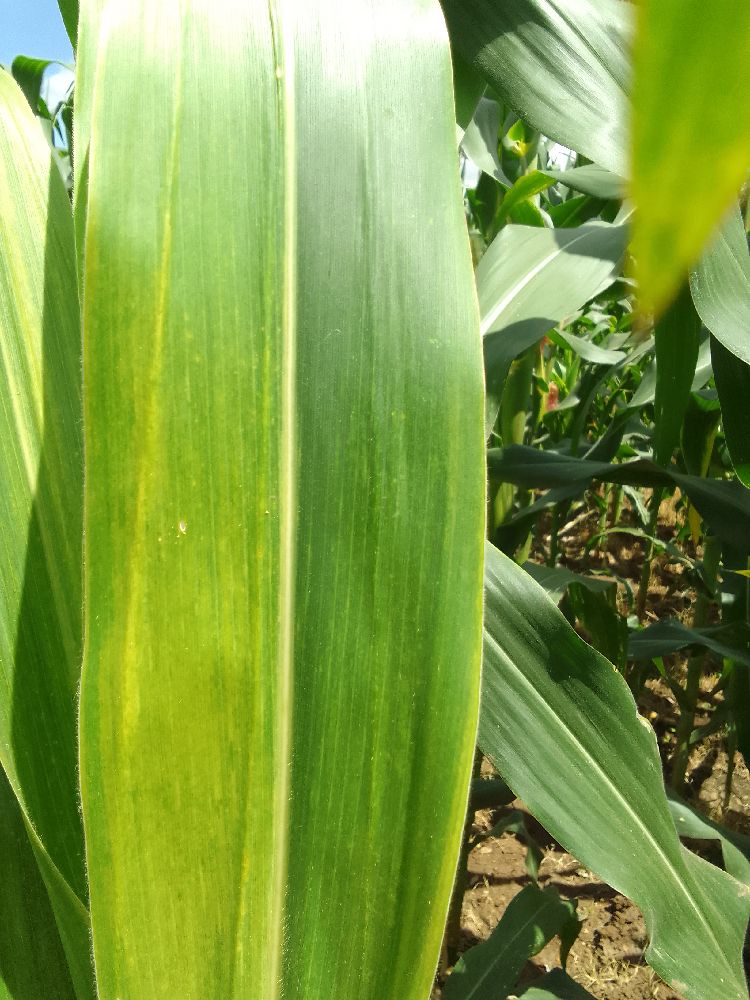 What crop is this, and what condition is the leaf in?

maize, maize lethal necrosis
